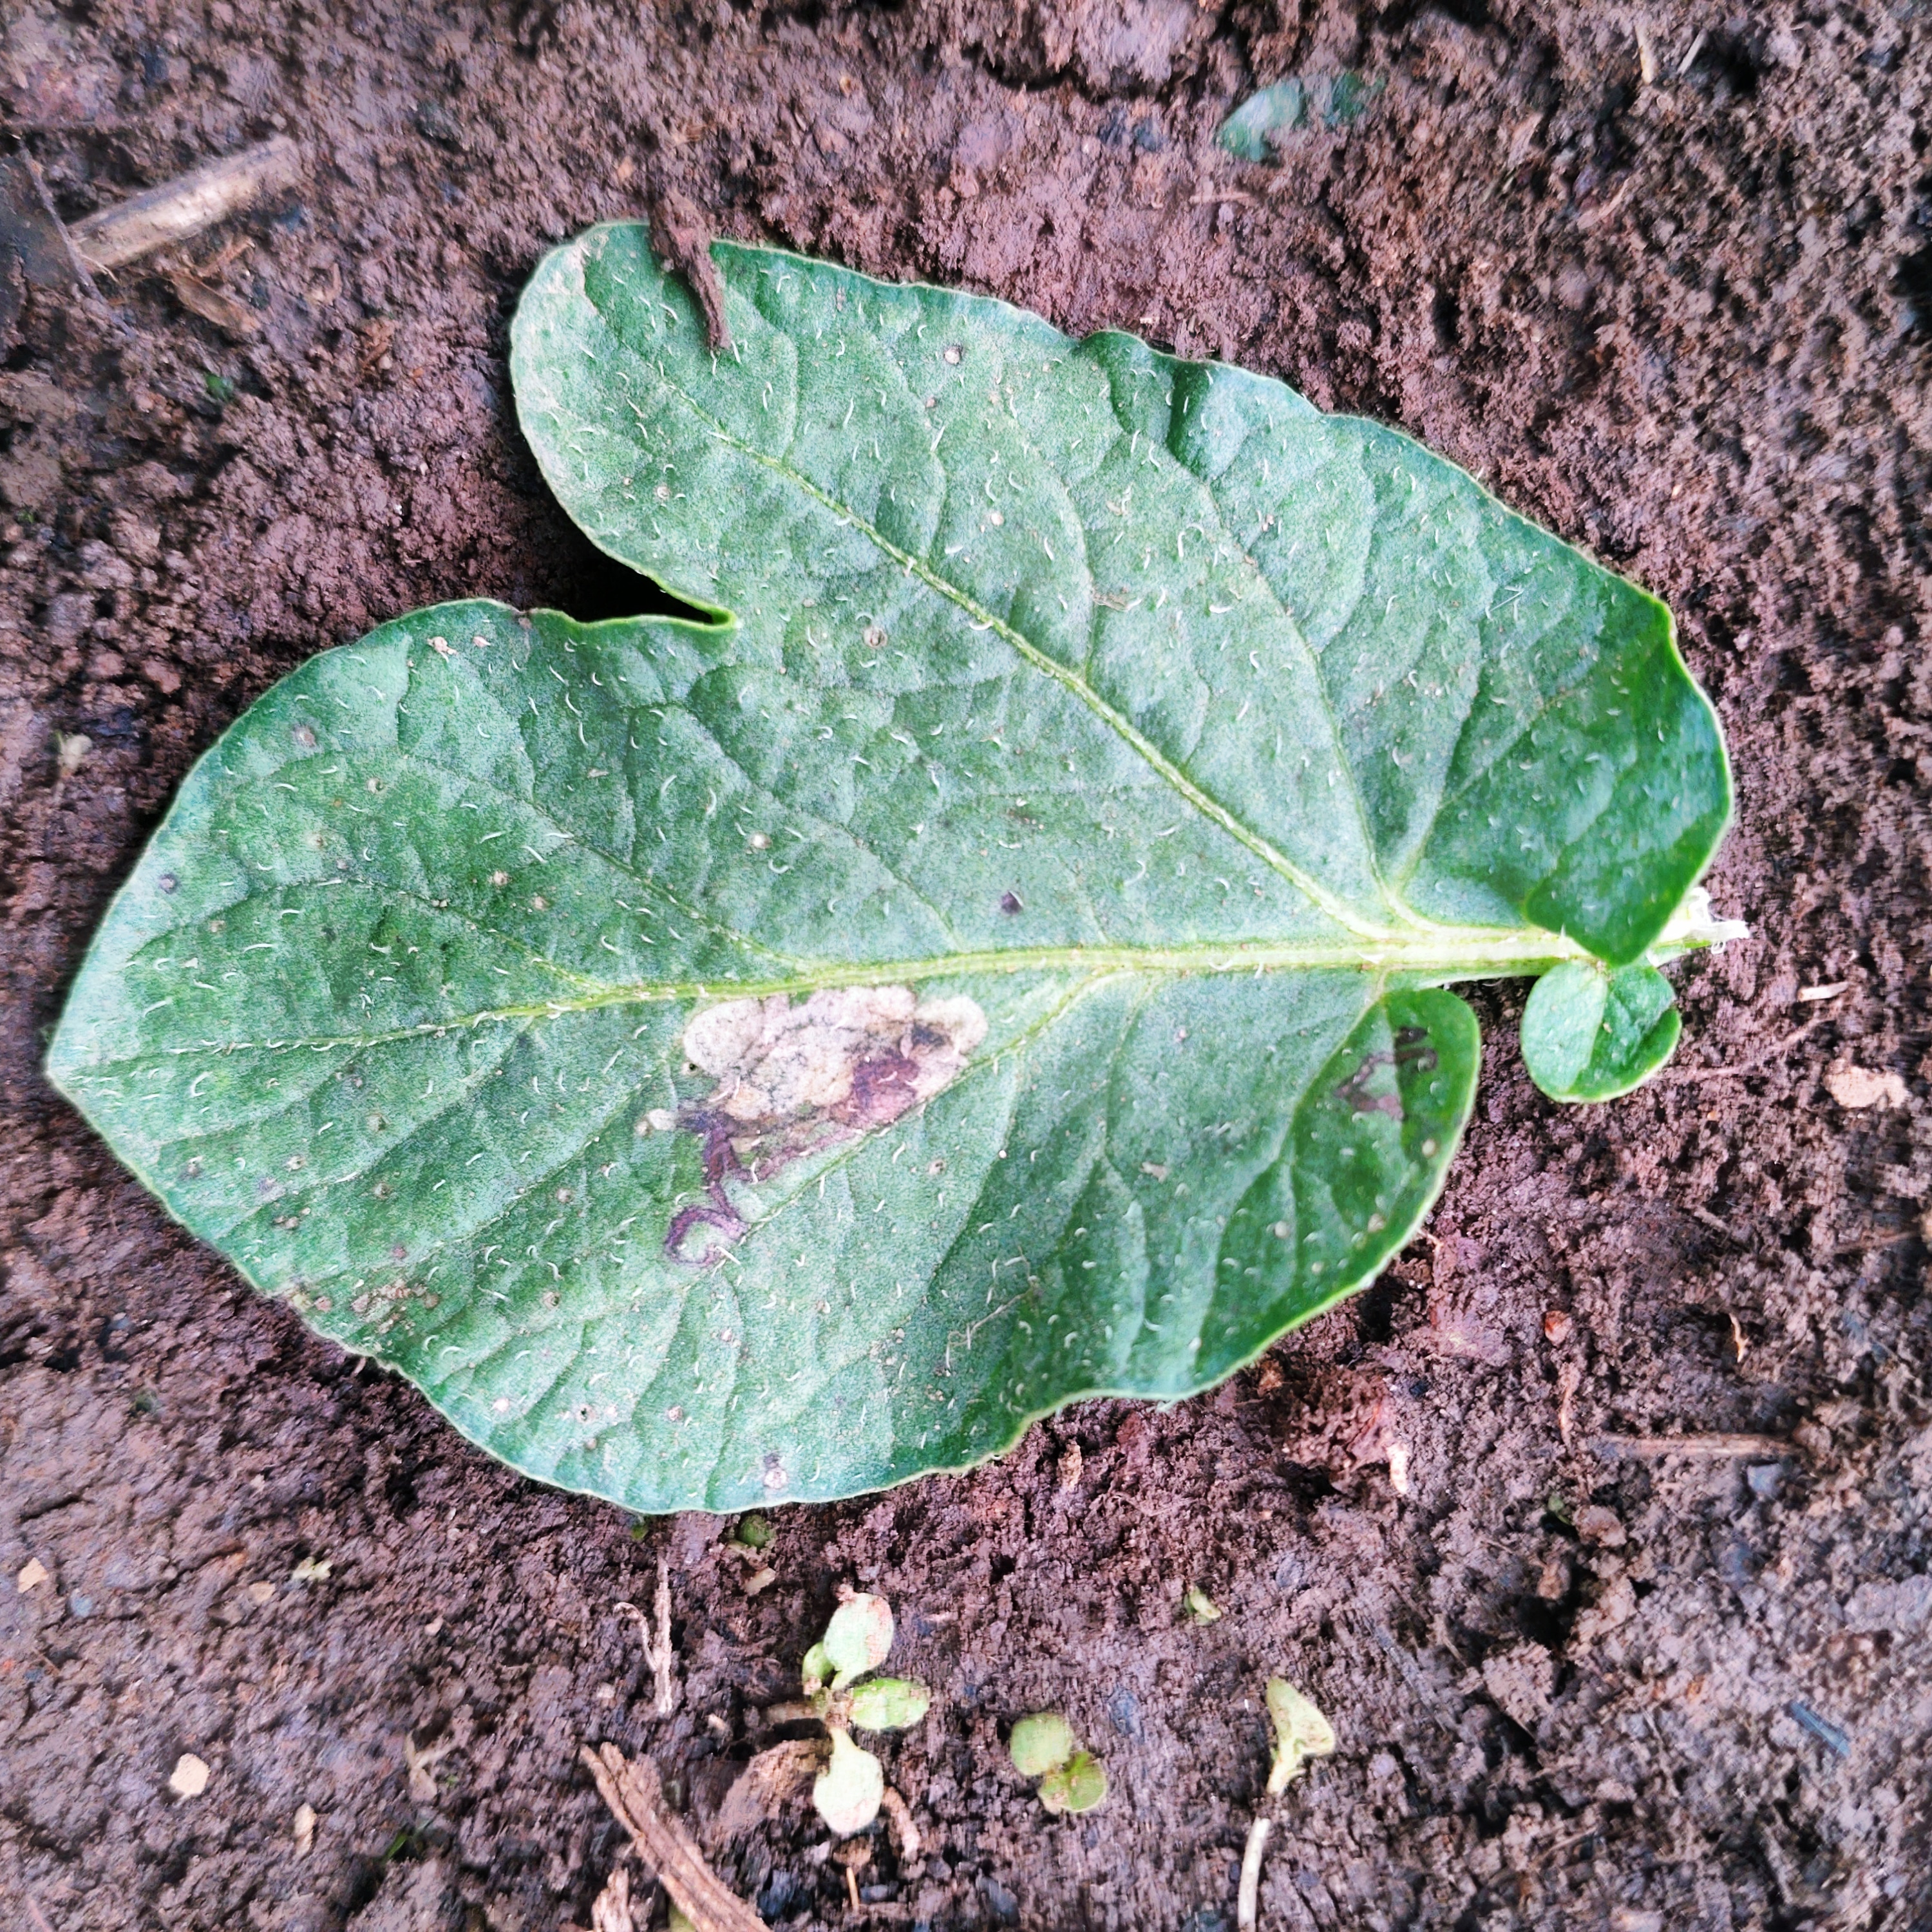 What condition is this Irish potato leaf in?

early blight
